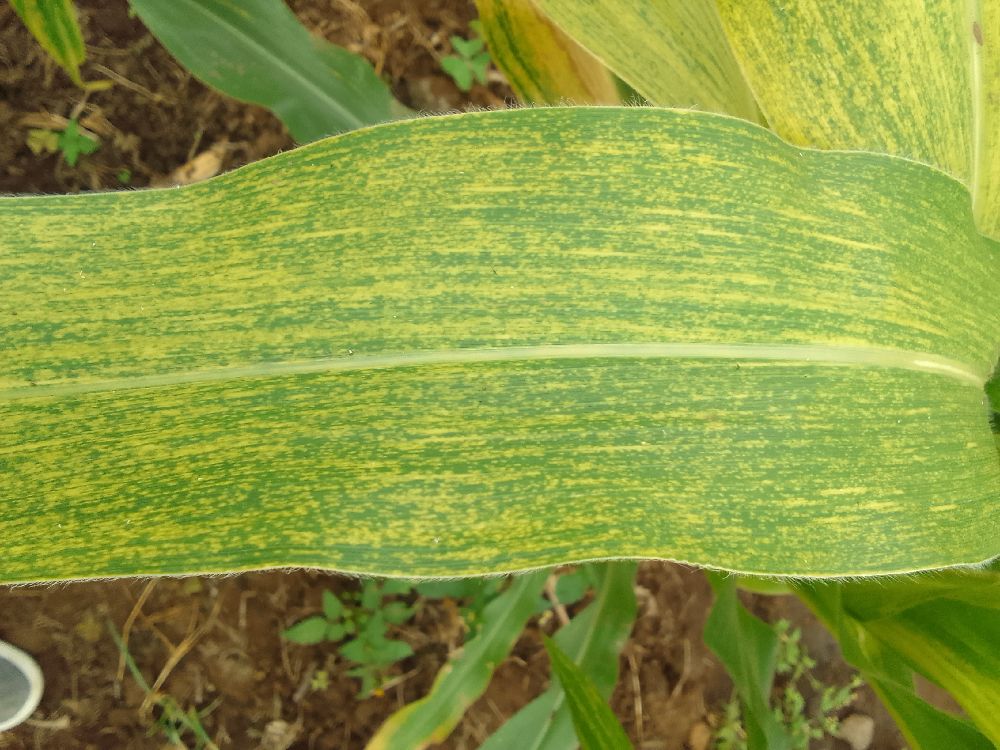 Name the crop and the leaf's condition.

maize, maize lethal necrosis
